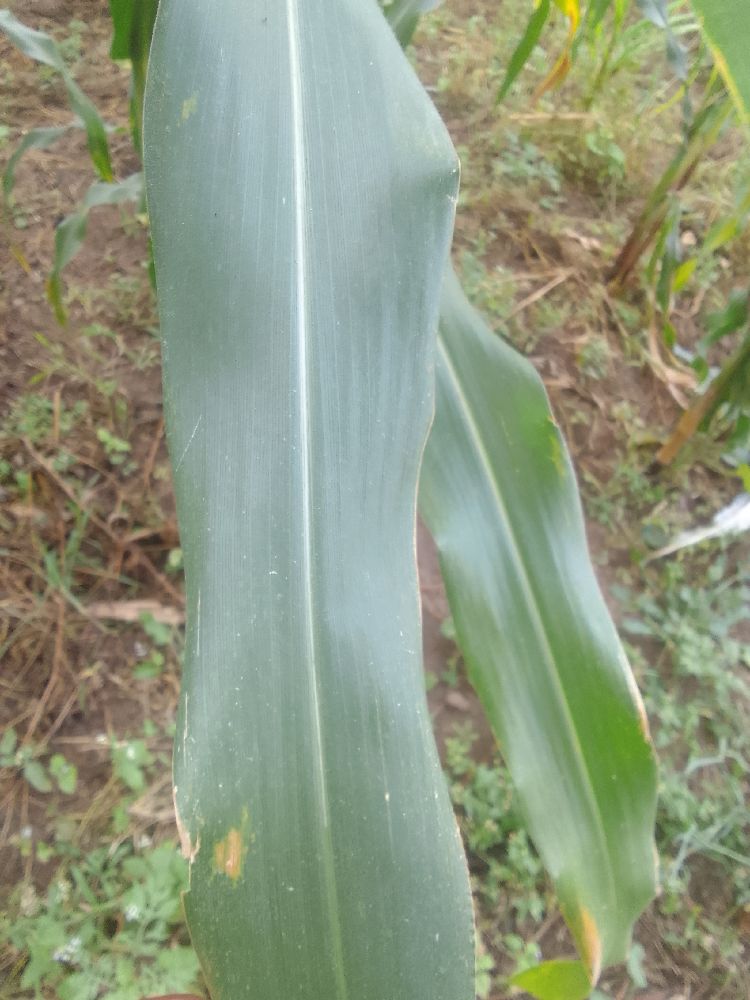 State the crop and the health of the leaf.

maize, healthy
